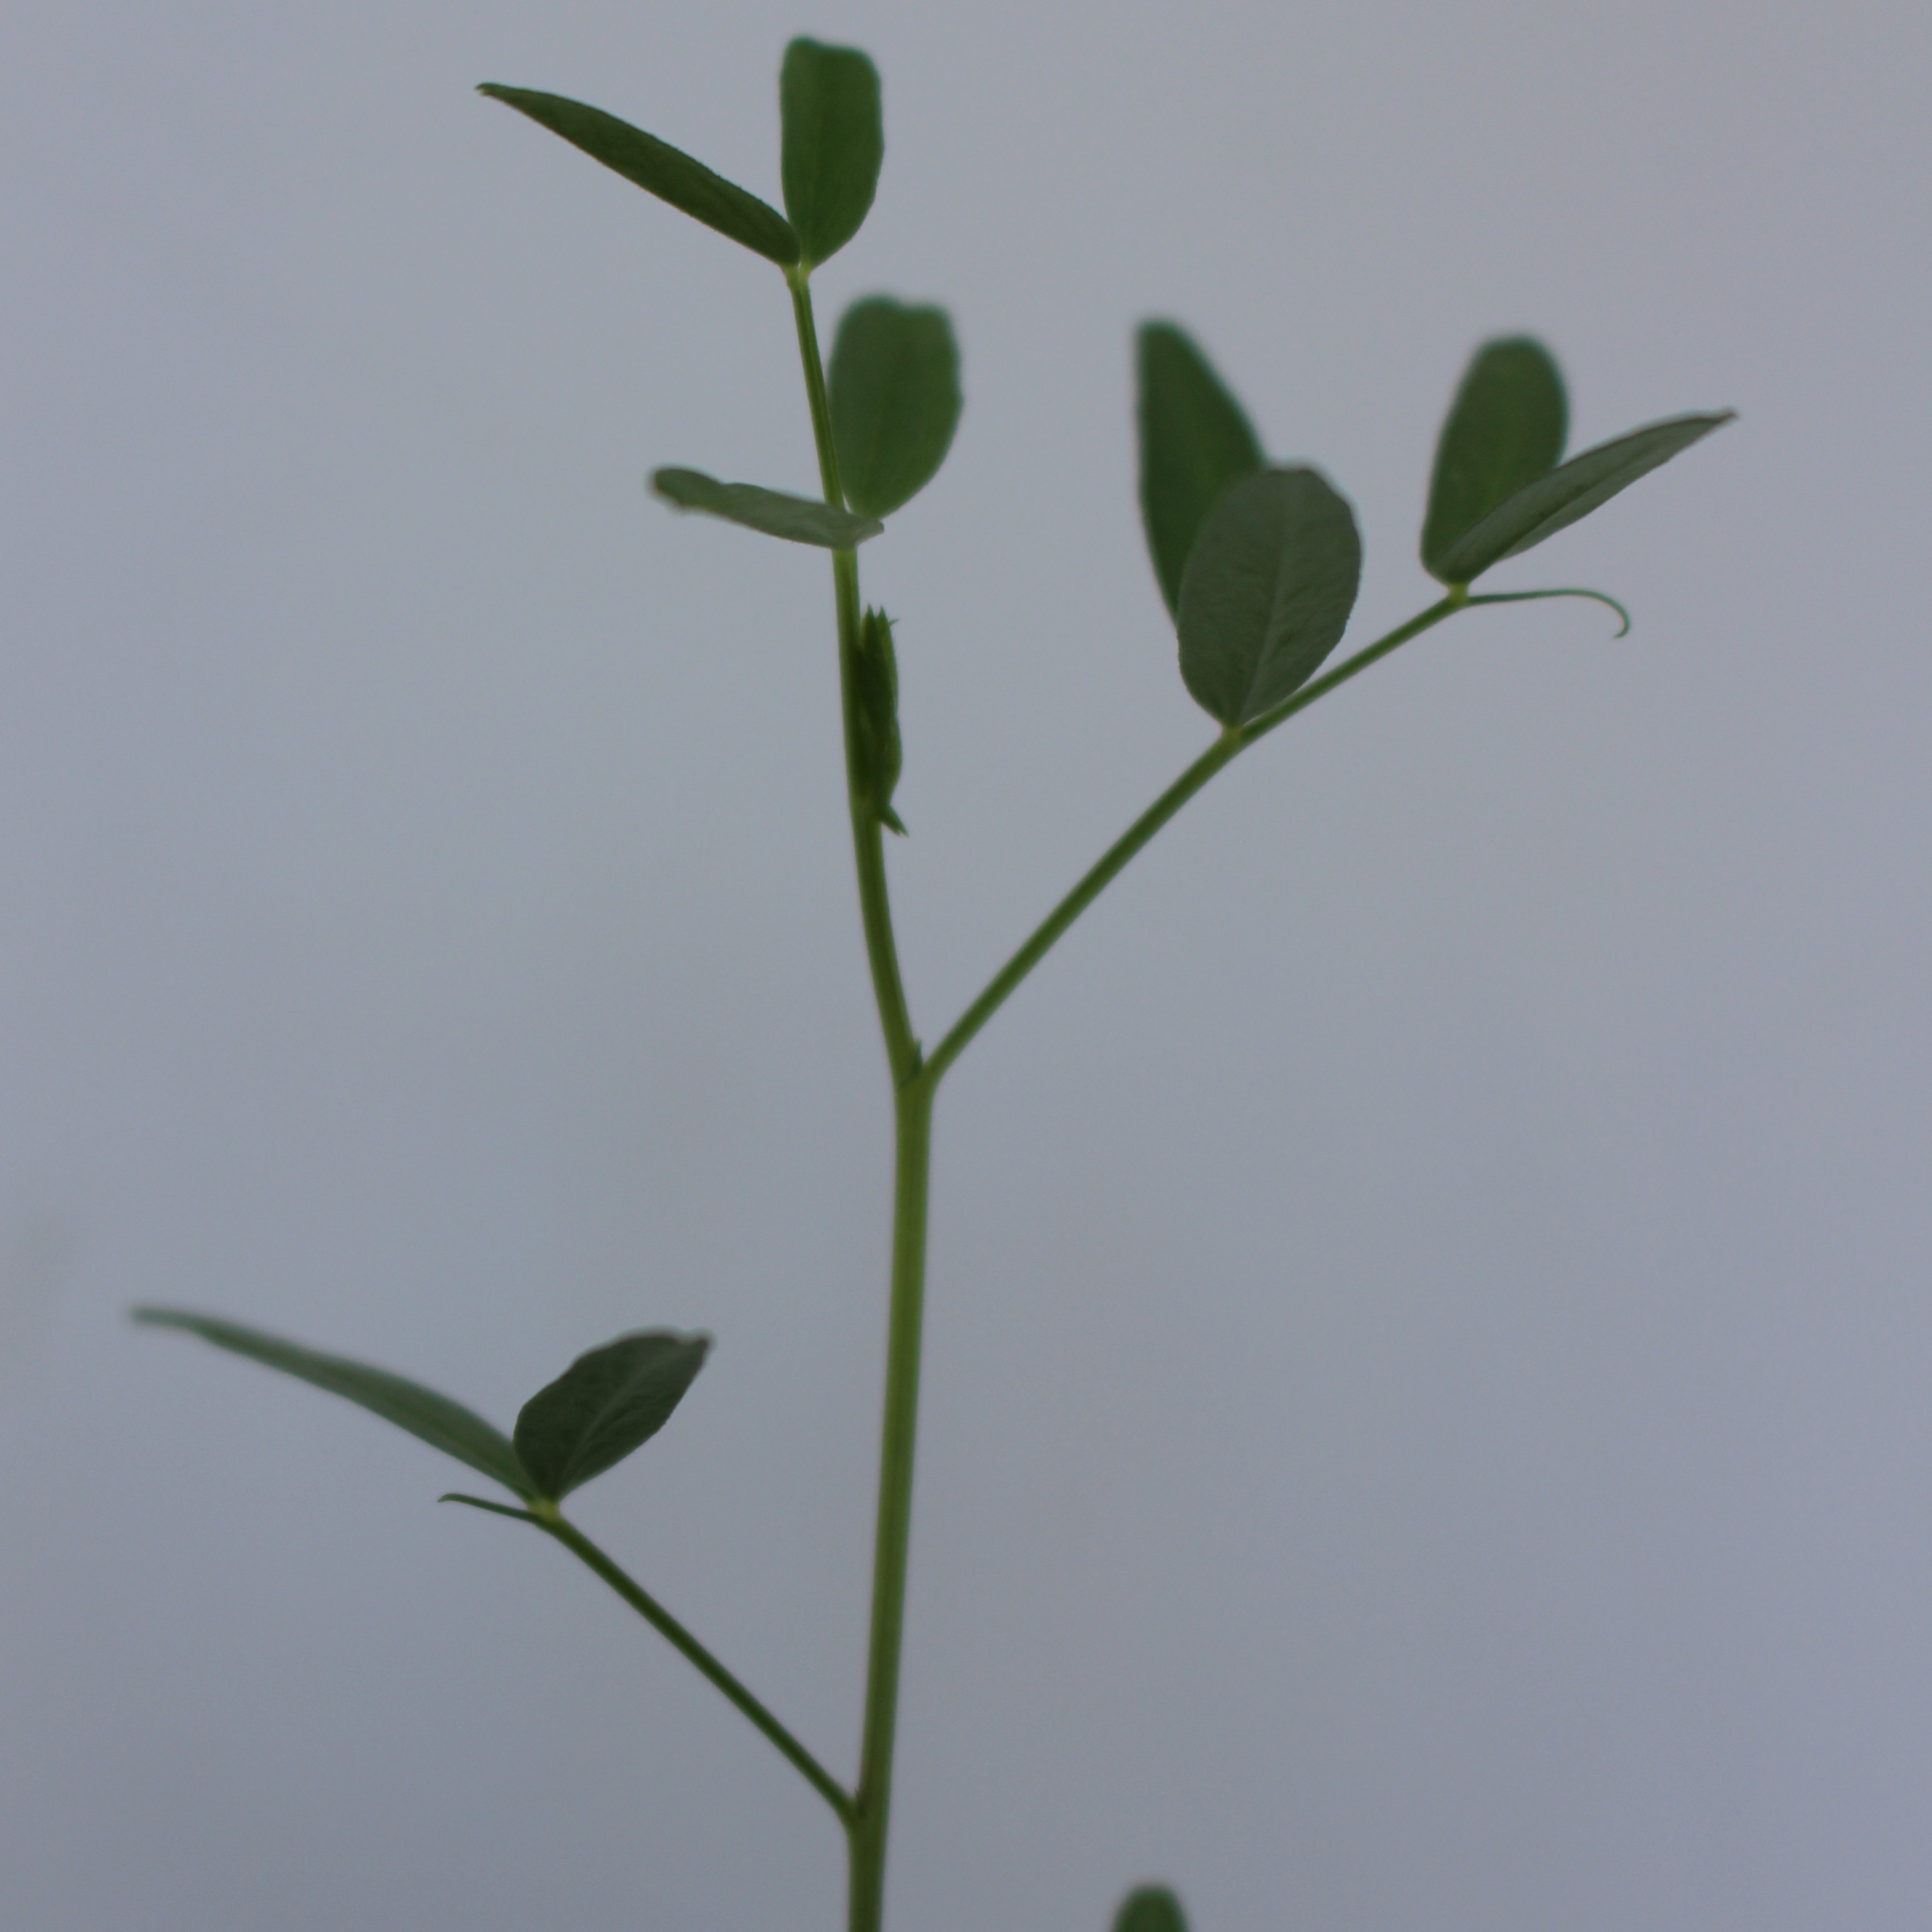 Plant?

Vicia sativa
